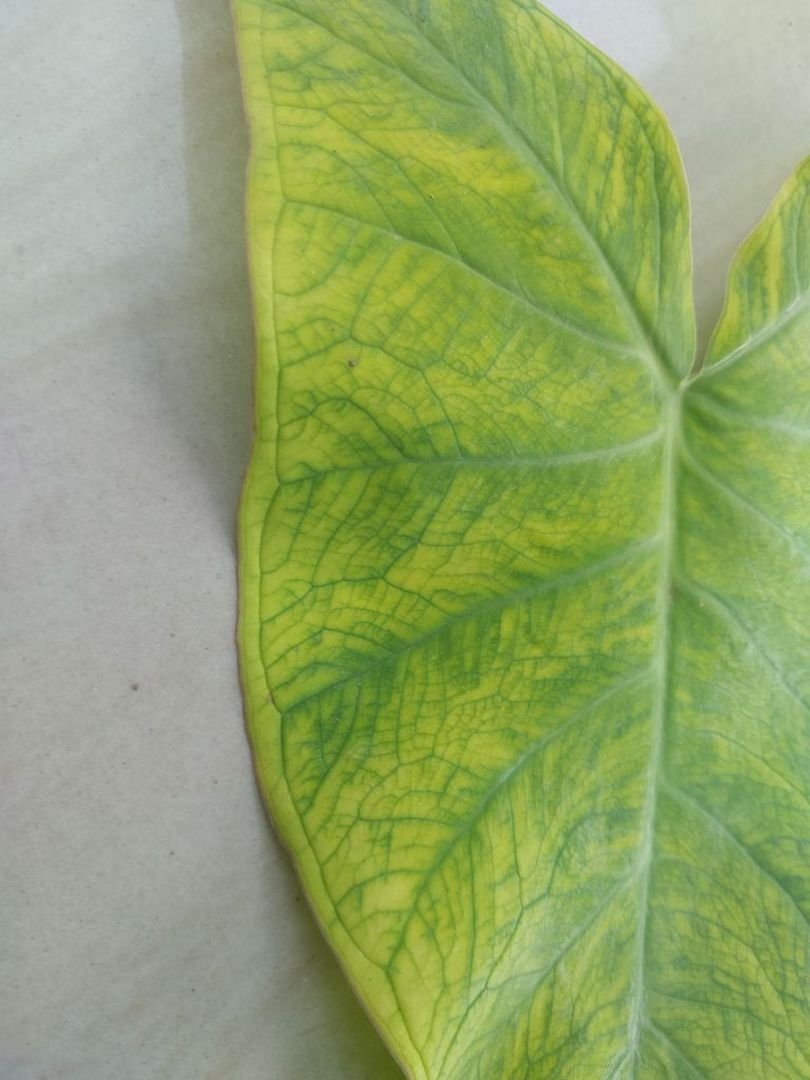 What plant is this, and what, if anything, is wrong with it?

taro, mosaic
